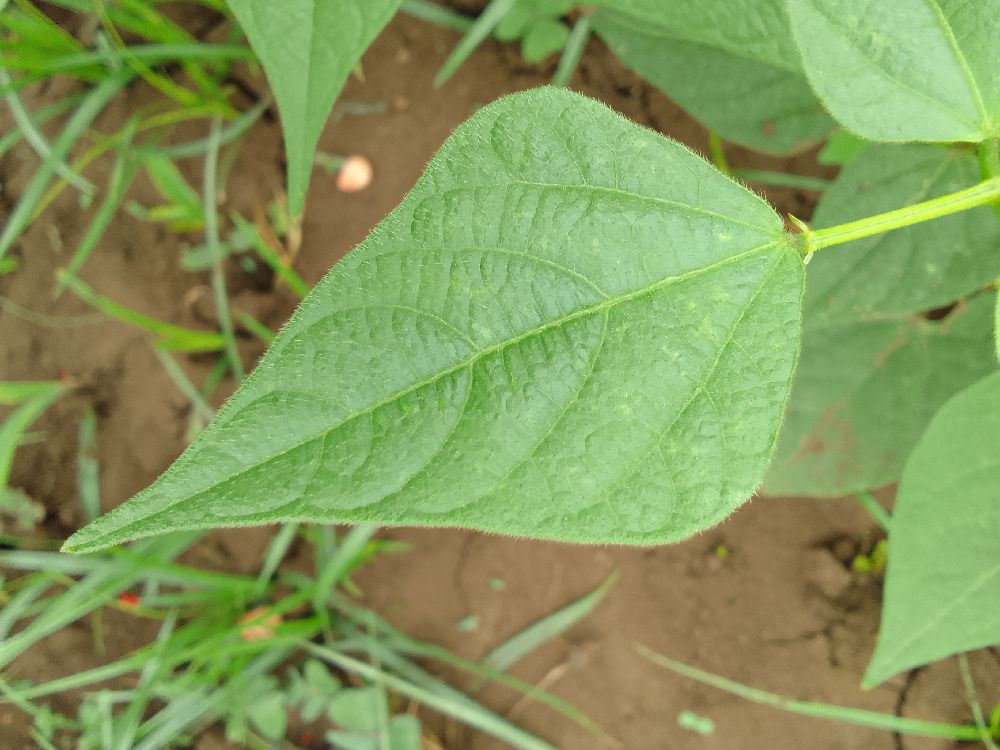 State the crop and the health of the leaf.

common bean, healthy
